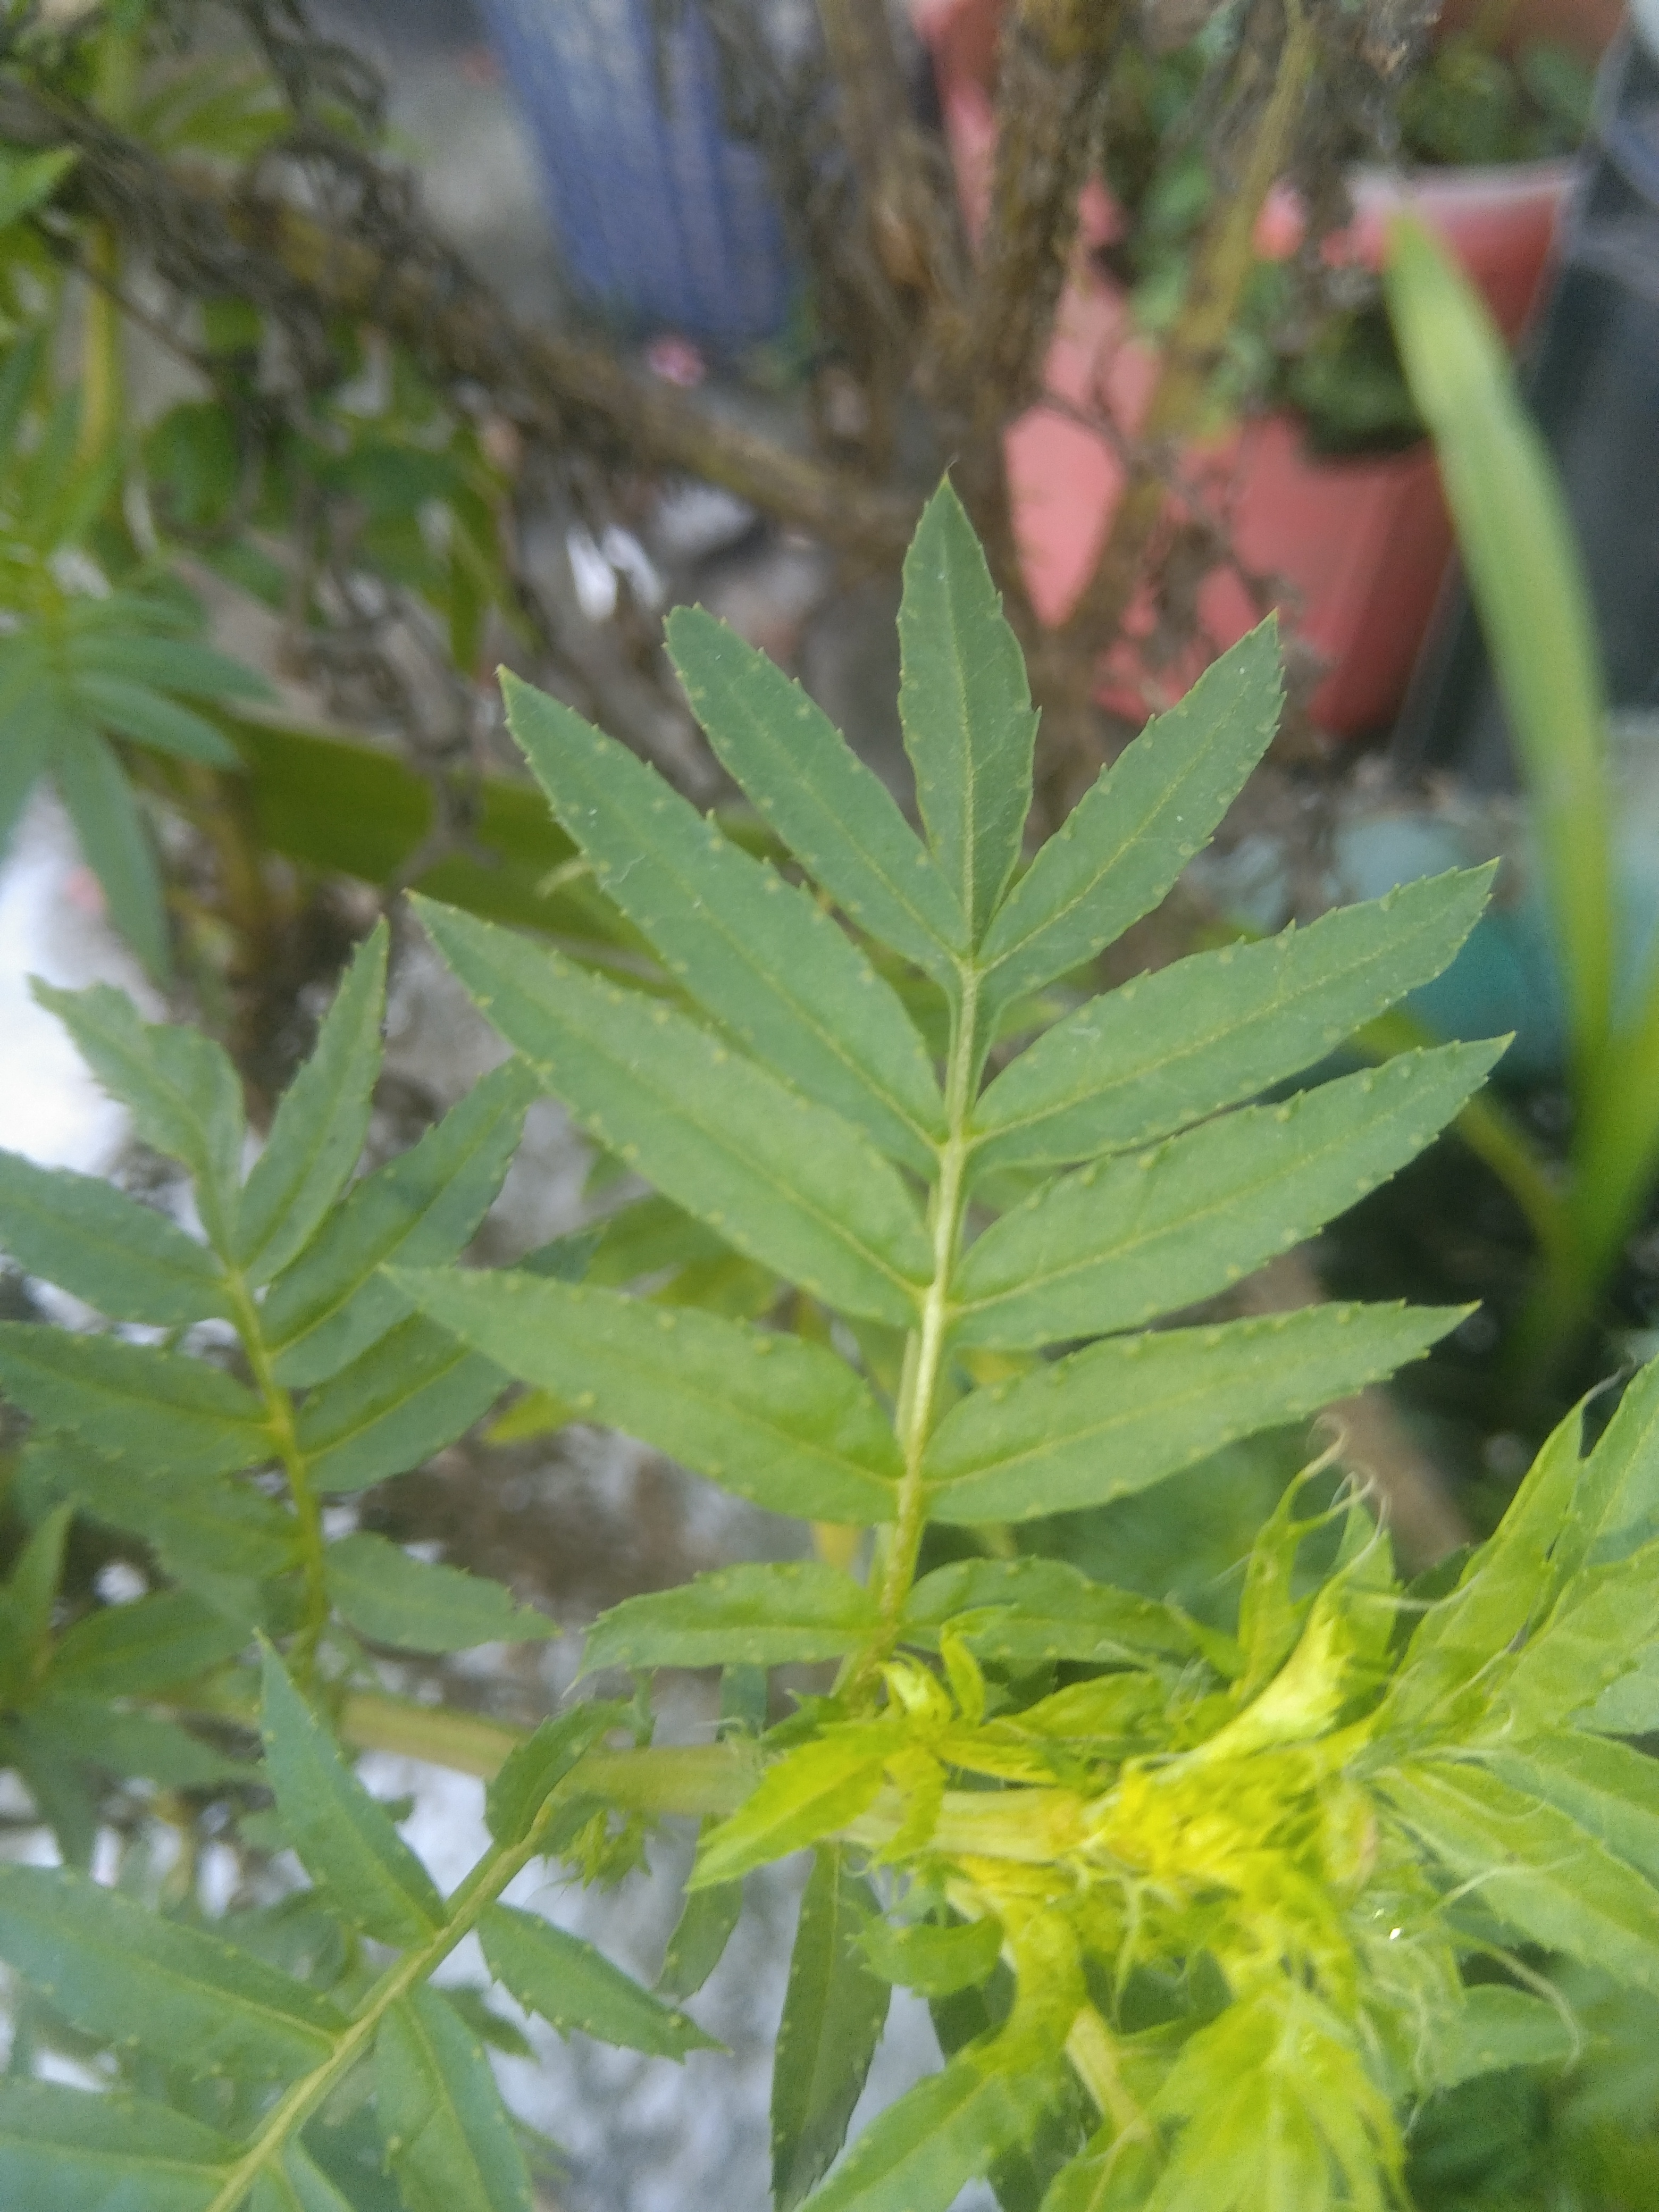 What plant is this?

marigold
